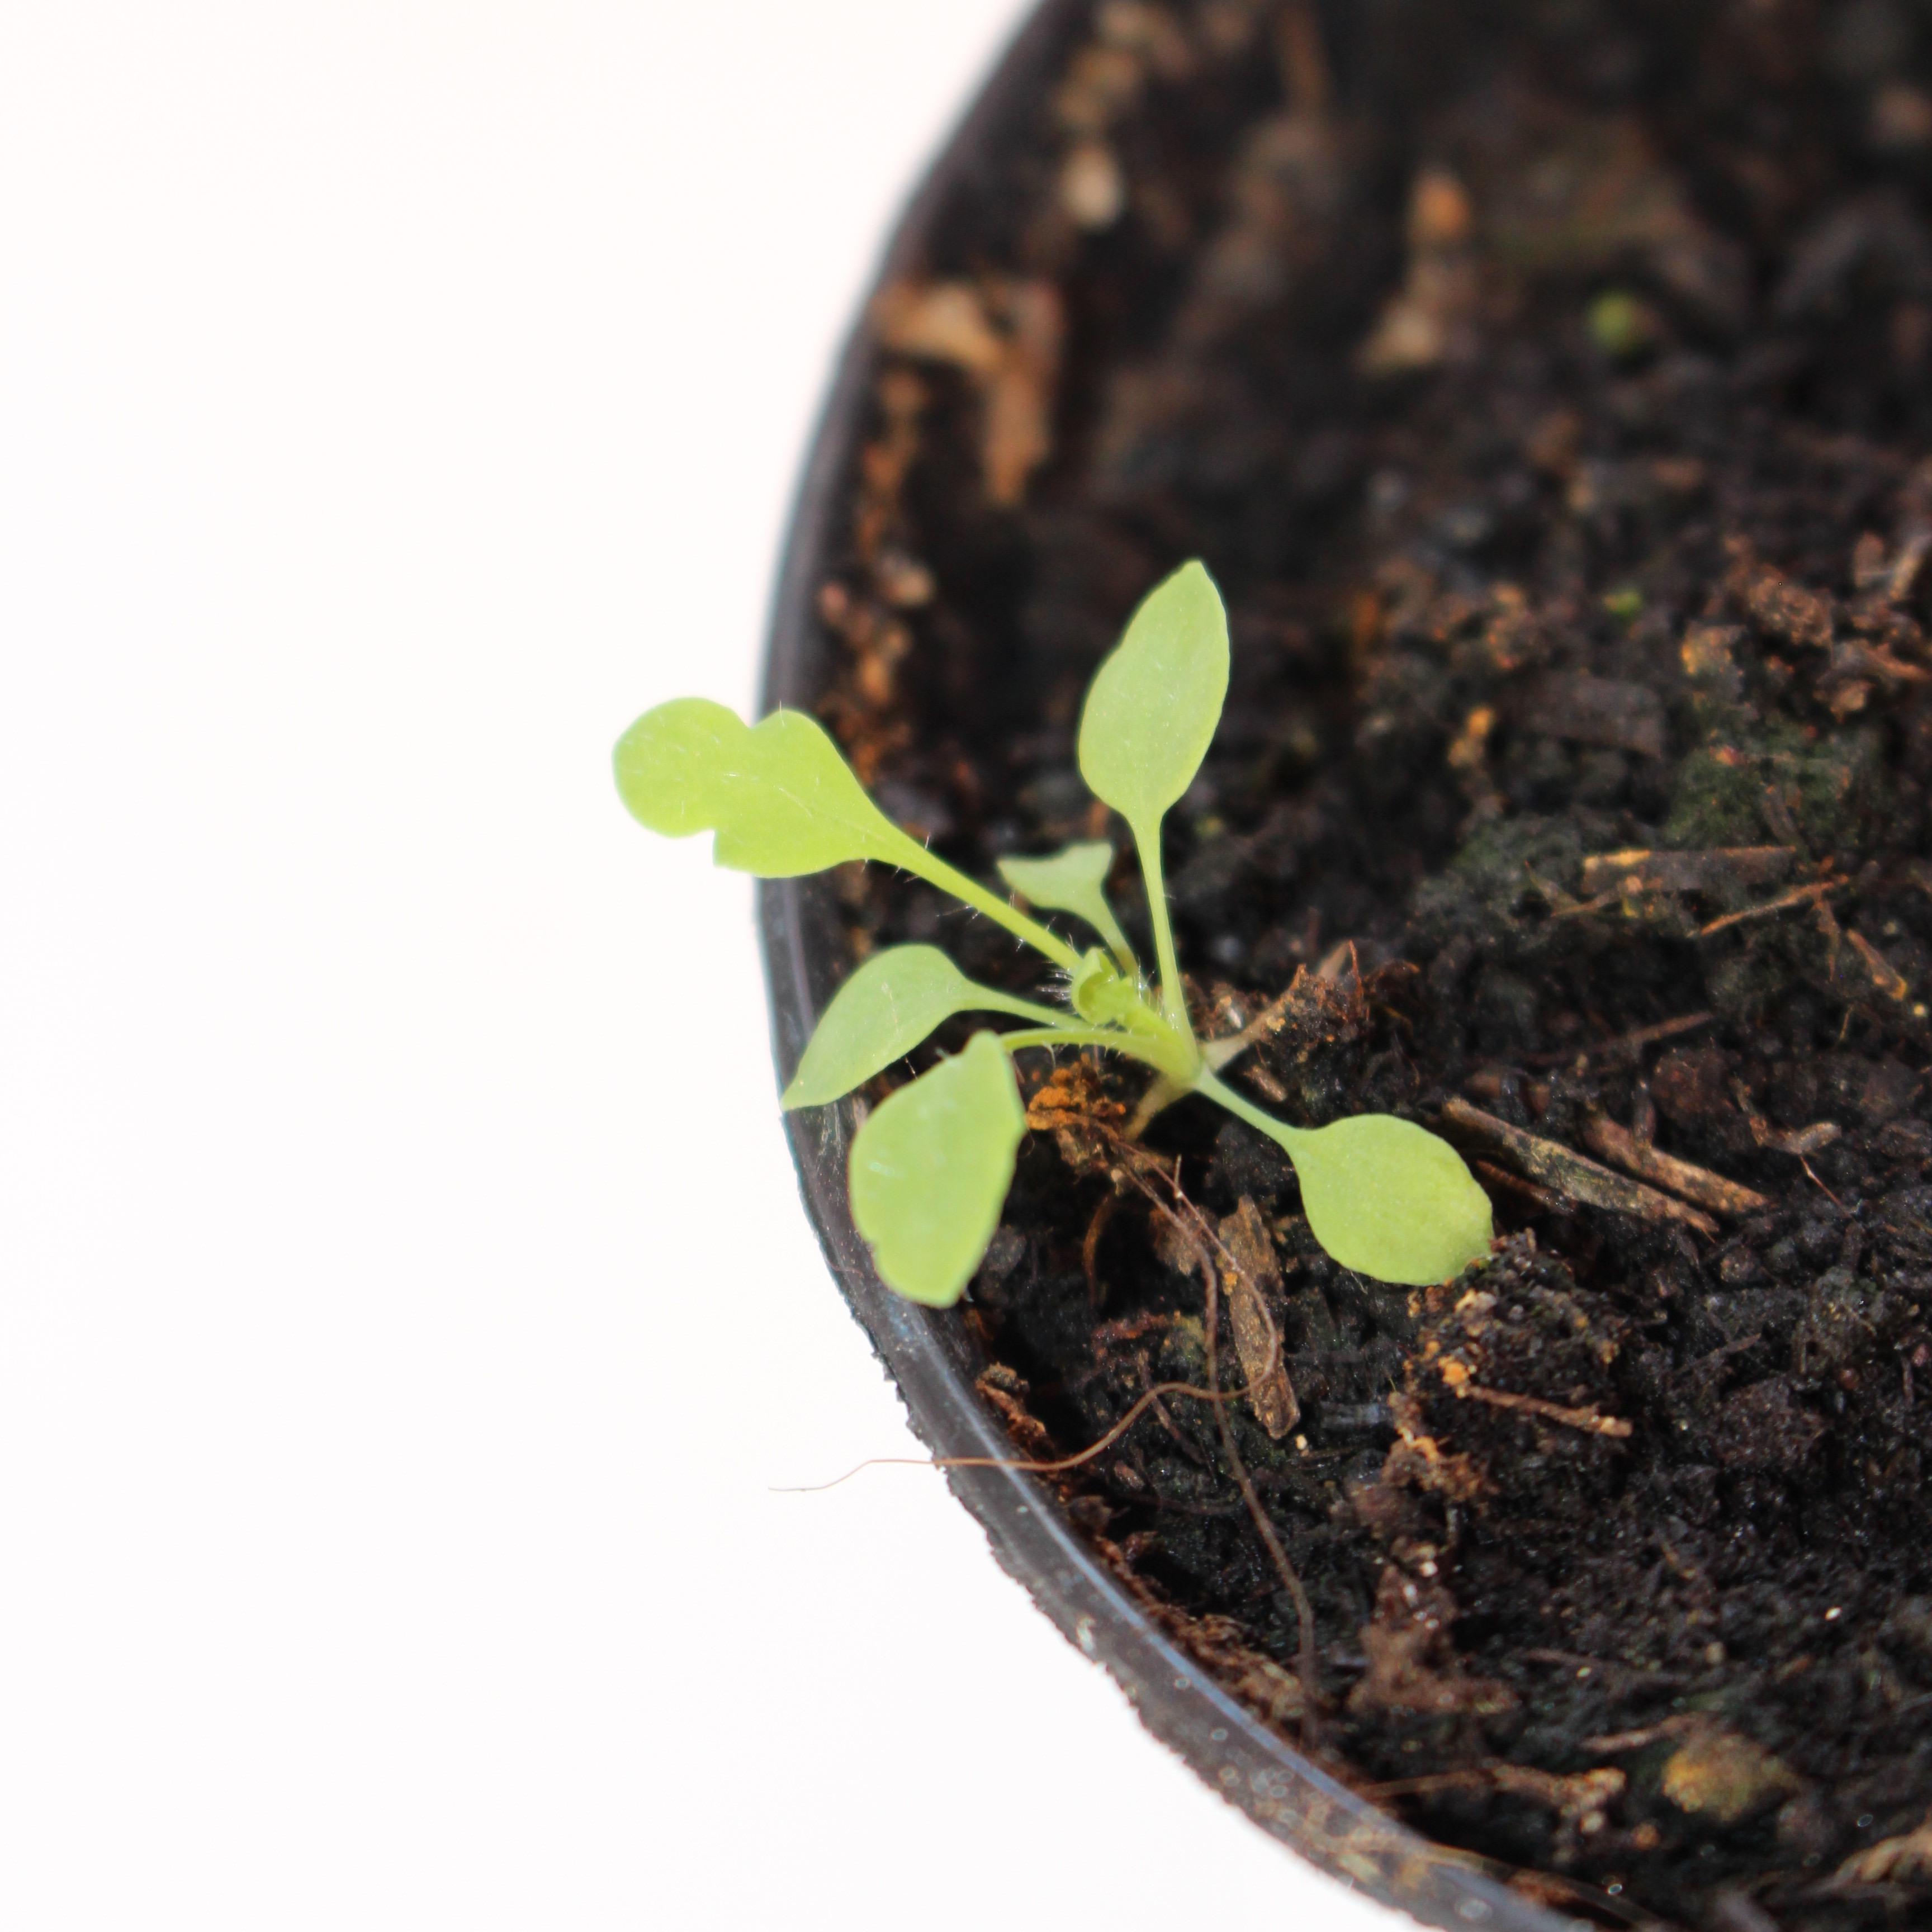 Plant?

Papaver rhoeas
